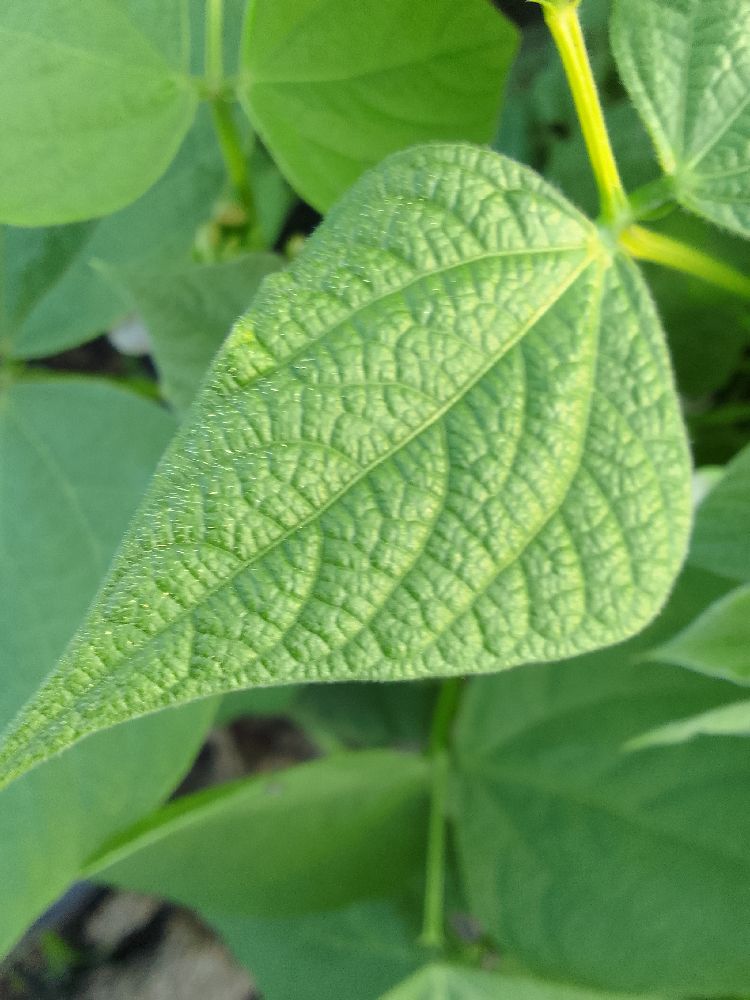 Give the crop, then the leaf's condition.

common bean, healthy
